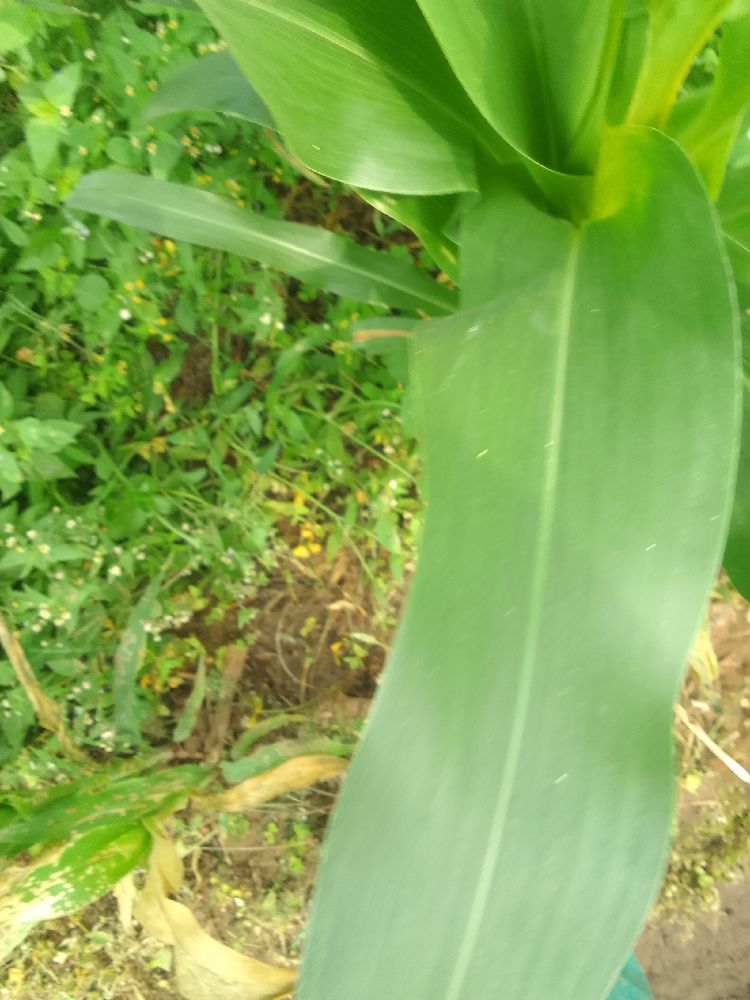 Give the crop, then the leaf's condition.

maize, healthy
